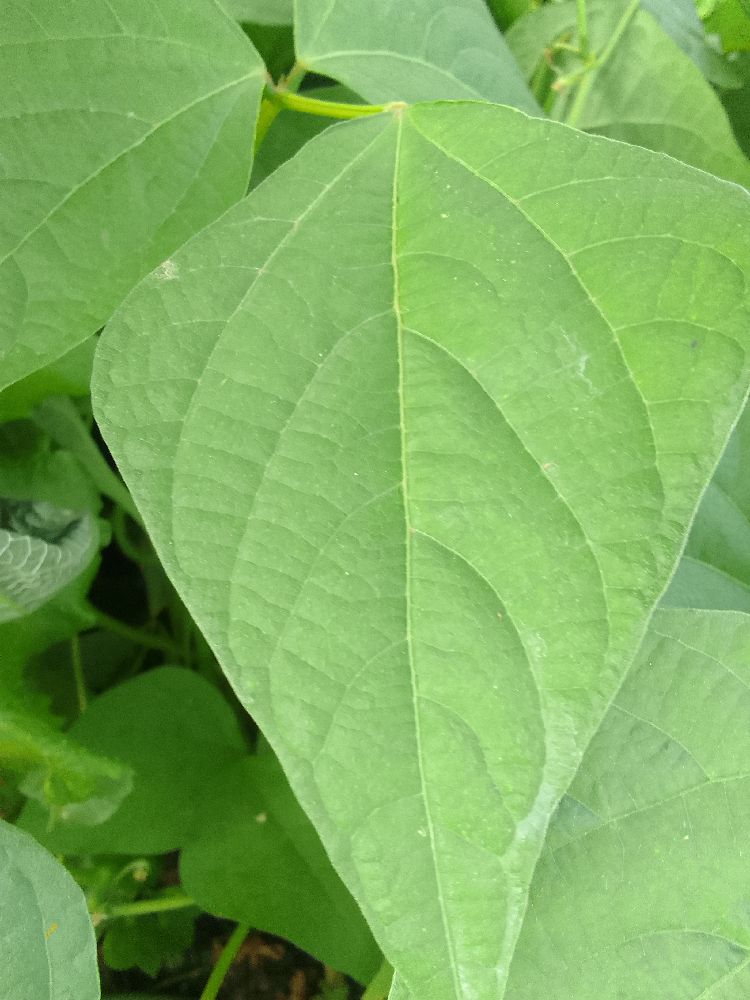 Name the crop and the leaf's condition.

common bean, healthy
